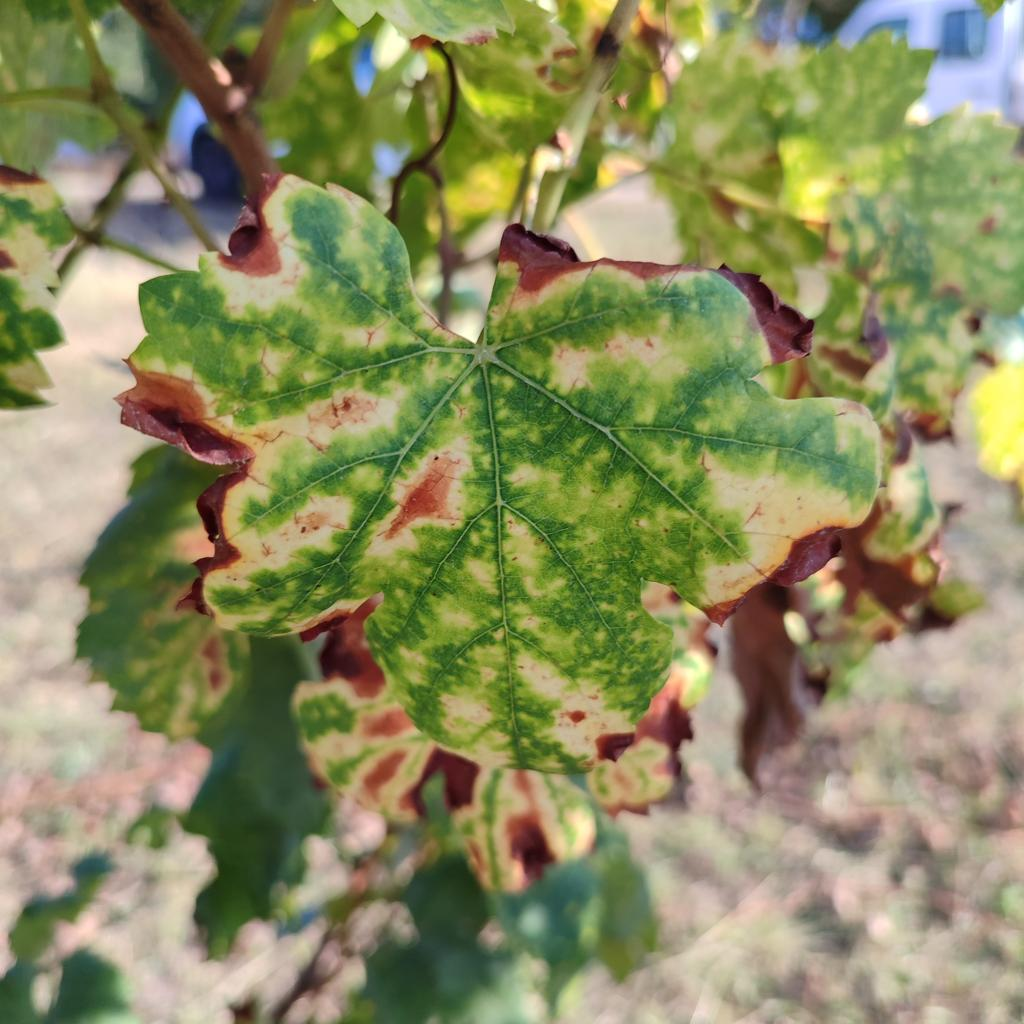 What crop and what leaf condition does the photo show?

grapevine, esca complex
